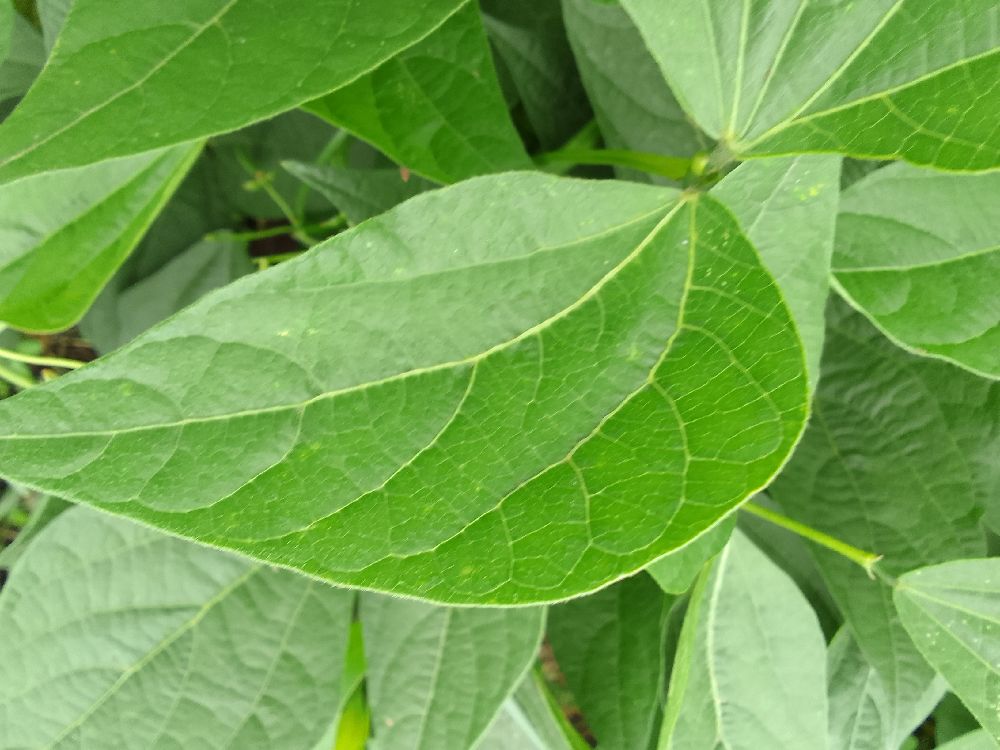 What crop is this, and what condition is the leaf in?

common bean, healthy
